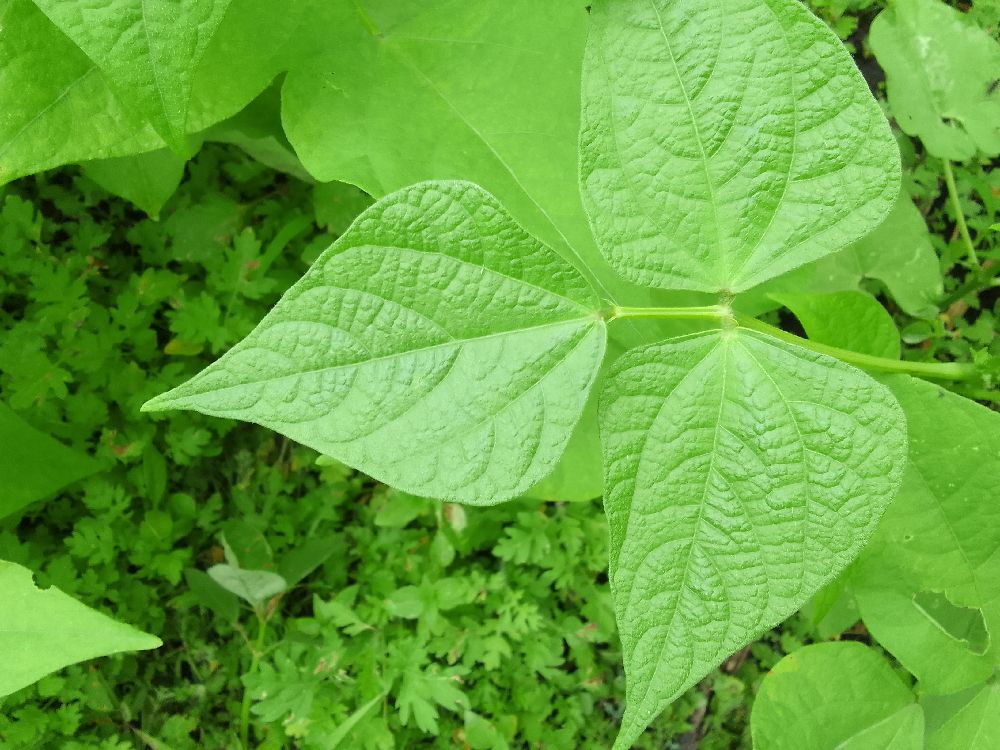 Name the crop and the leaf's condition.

common bean, healthy
